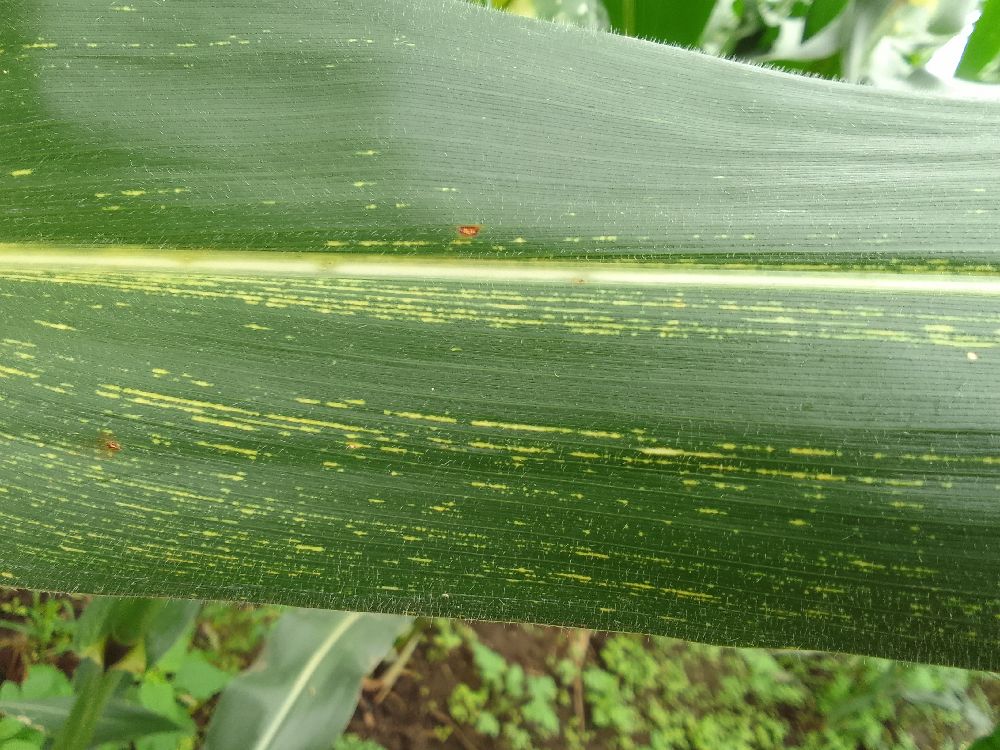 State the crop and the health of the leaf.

maize, maize streak virus
